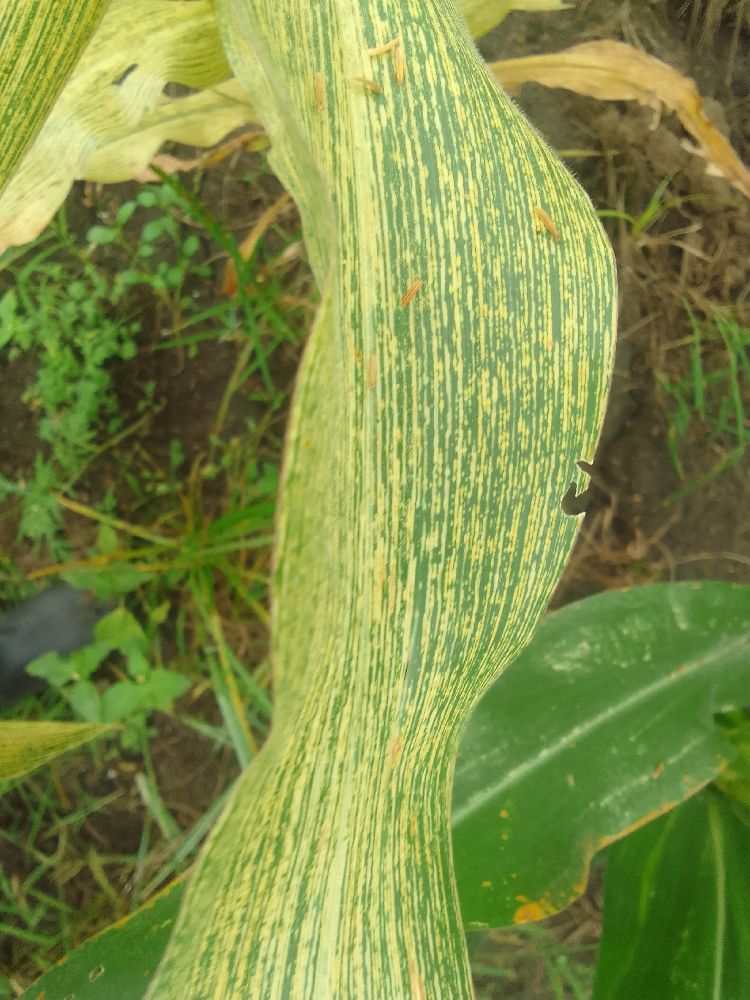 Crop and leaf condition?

maize, maize streak virus
